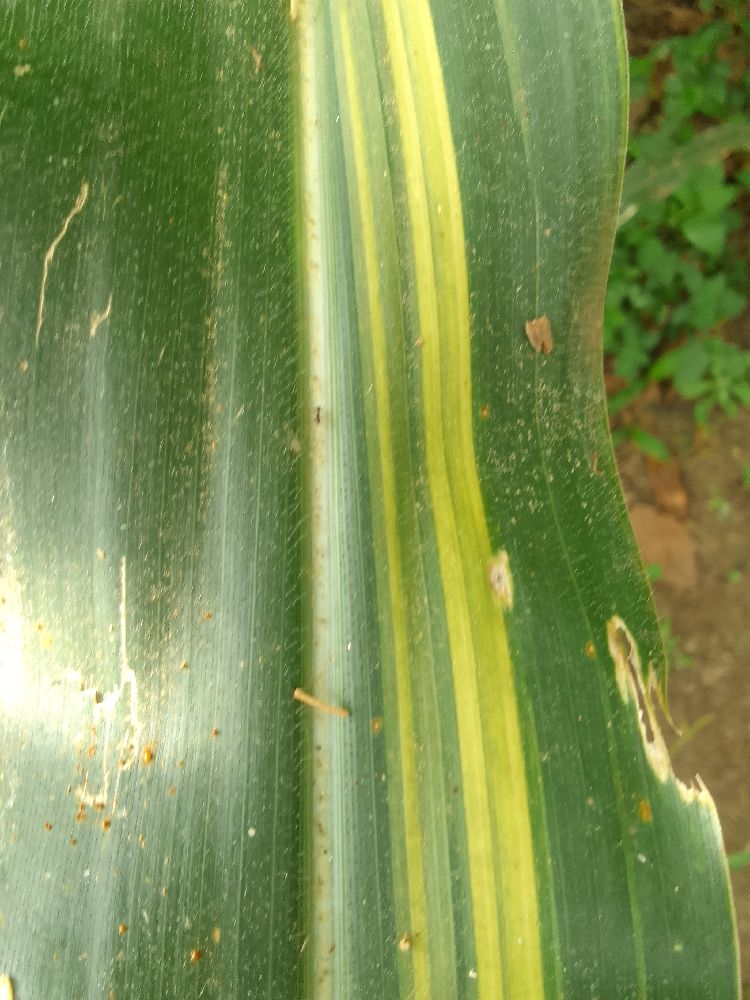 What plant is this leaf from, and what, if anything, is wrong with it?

maize, maize lethal necrosis
